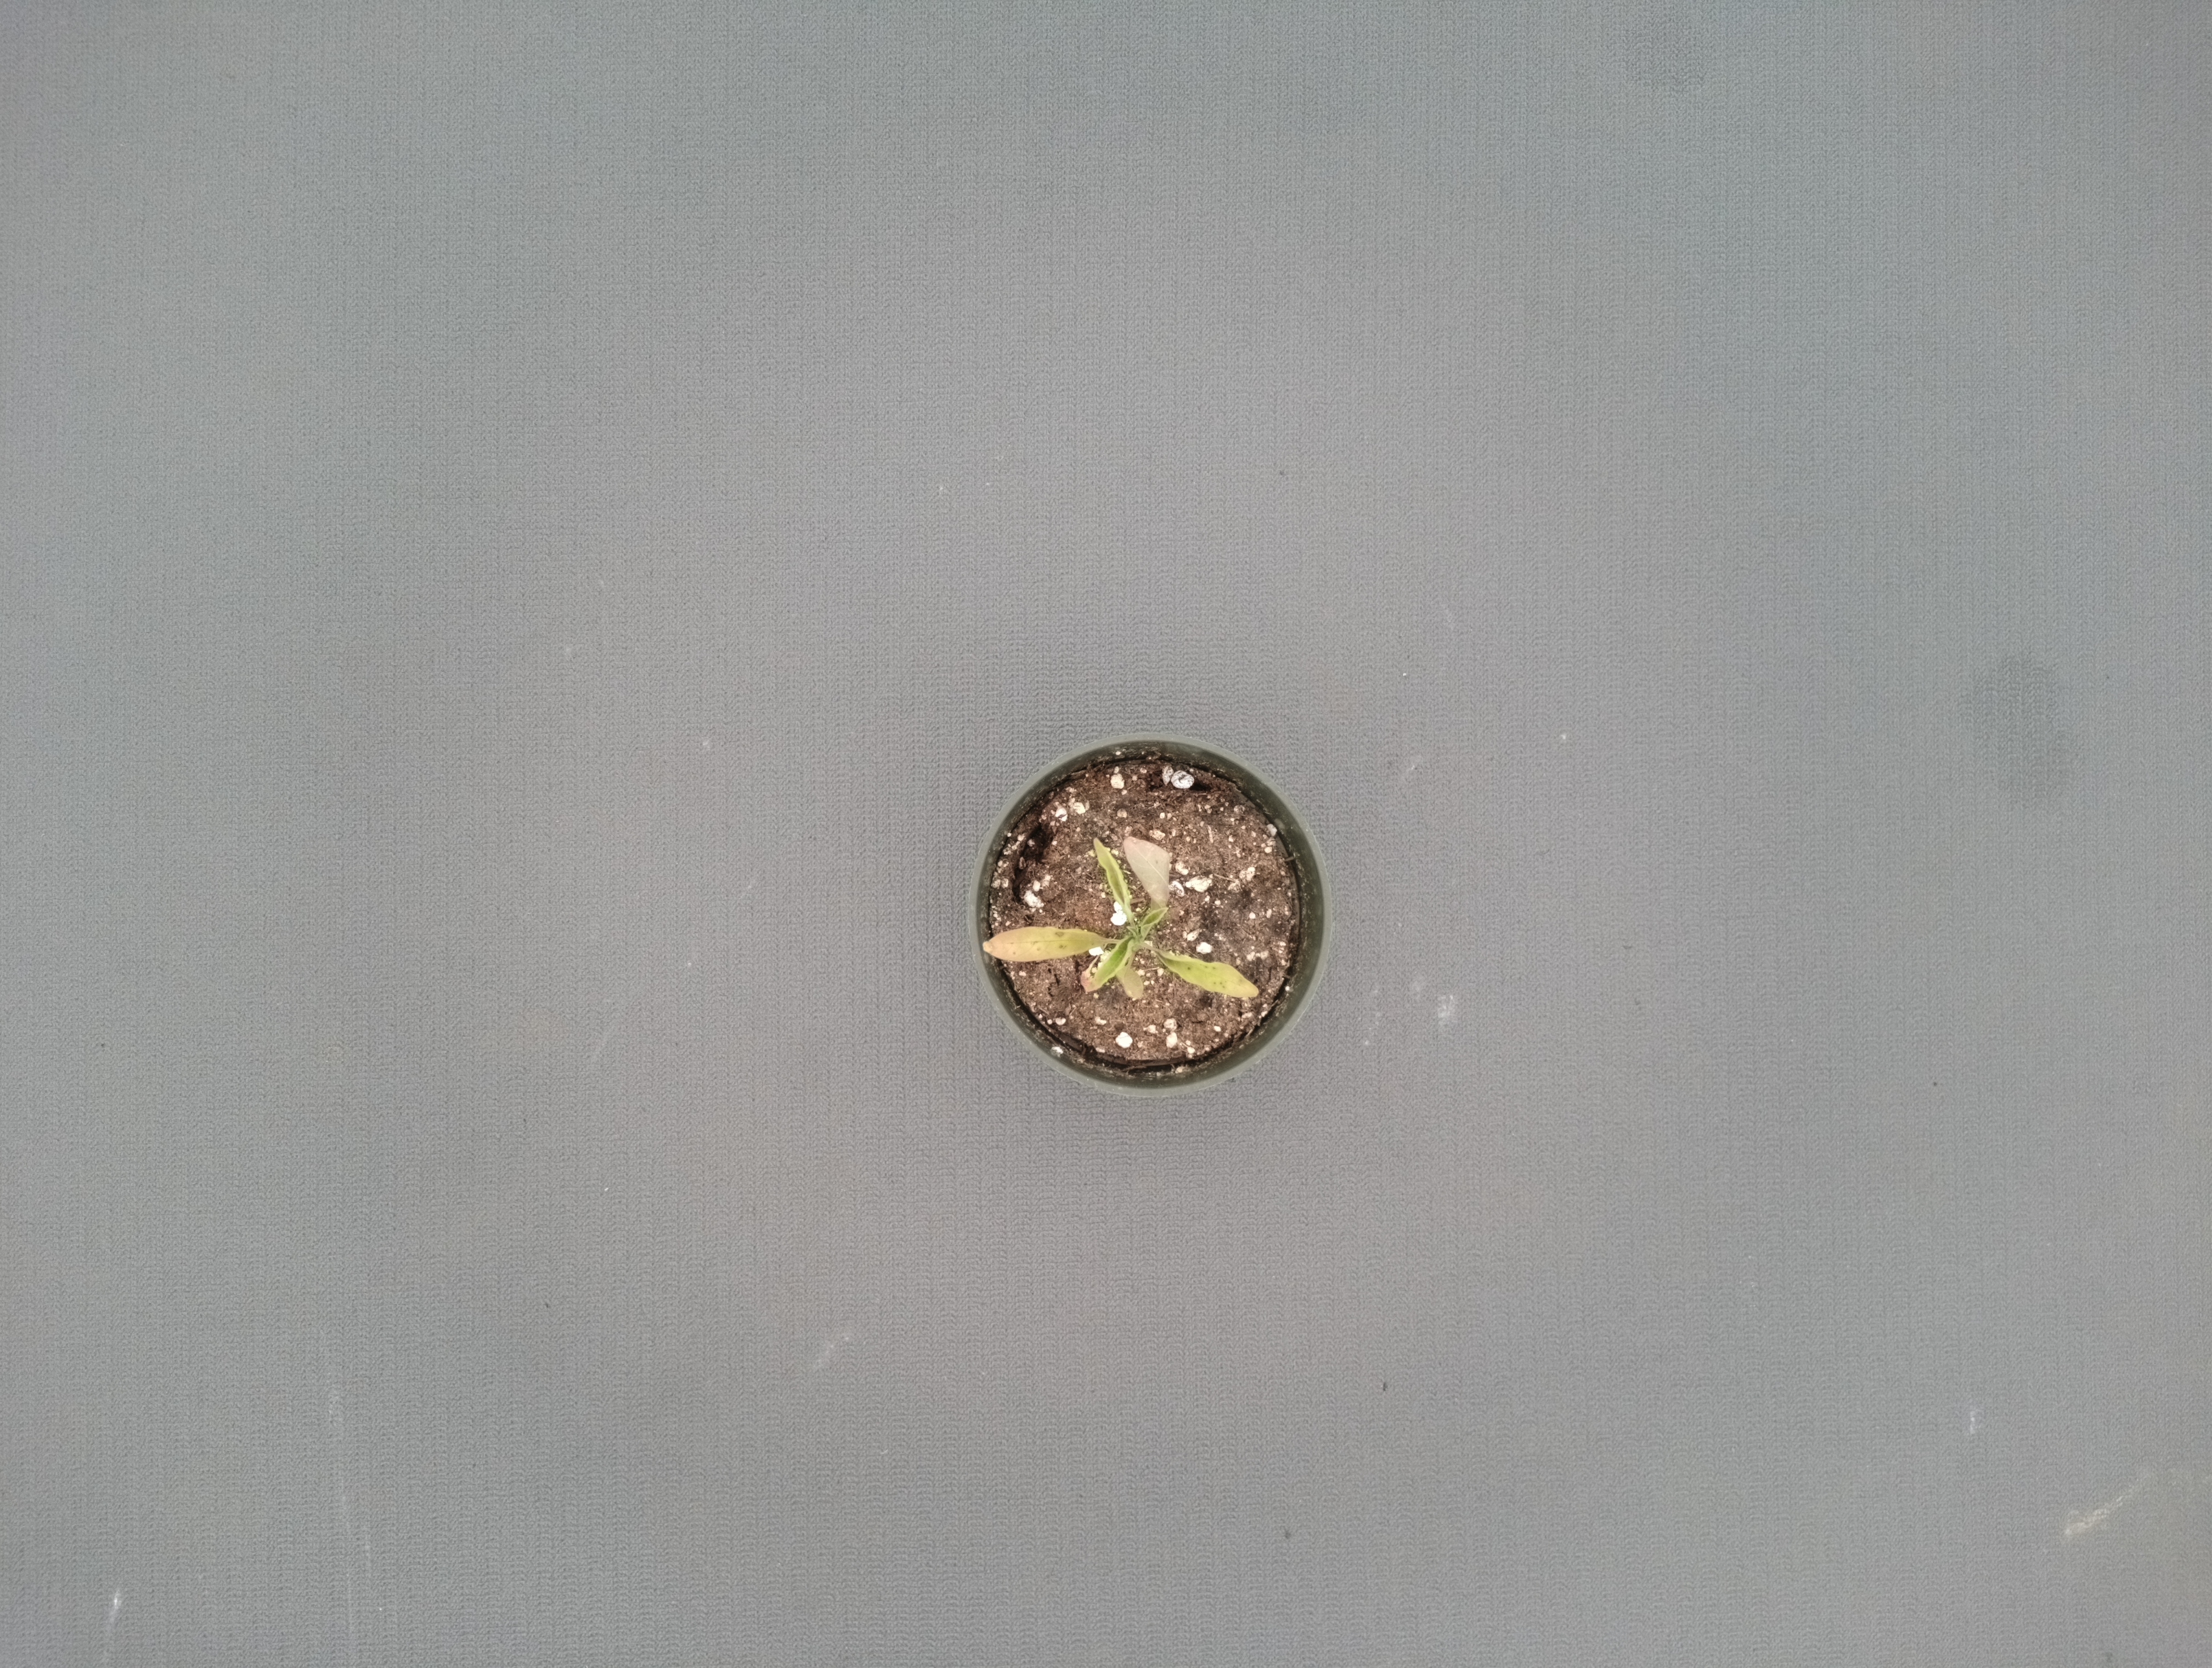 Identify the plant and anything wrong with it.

waterhemp, foliar distortion
